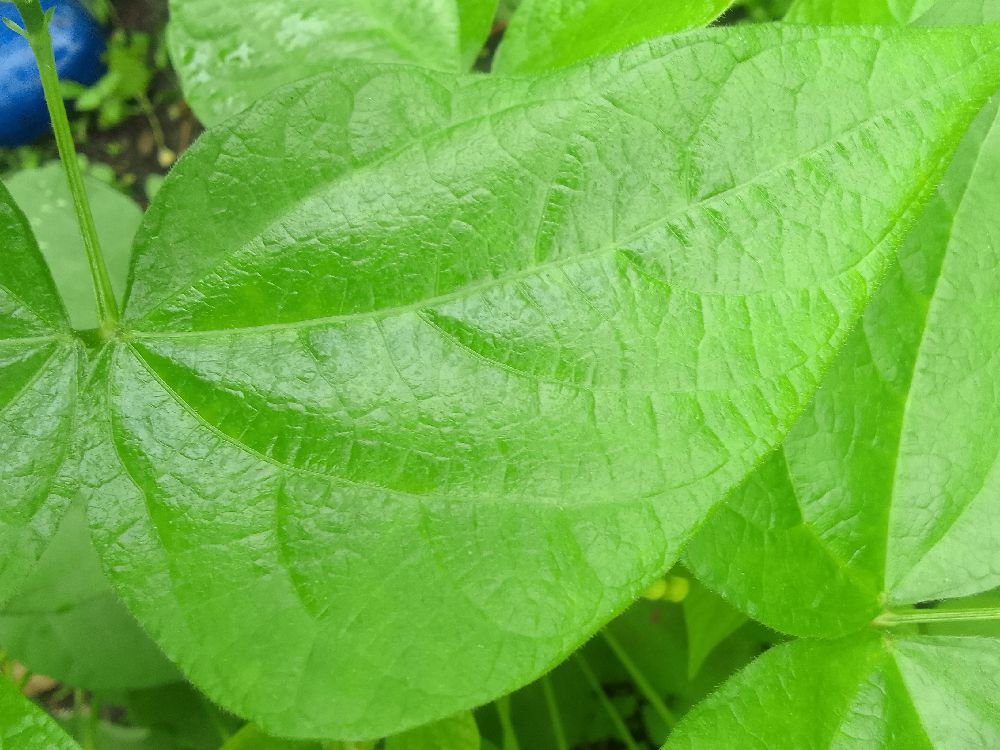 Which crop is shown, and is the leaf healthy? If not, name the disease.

common bean, healthy
